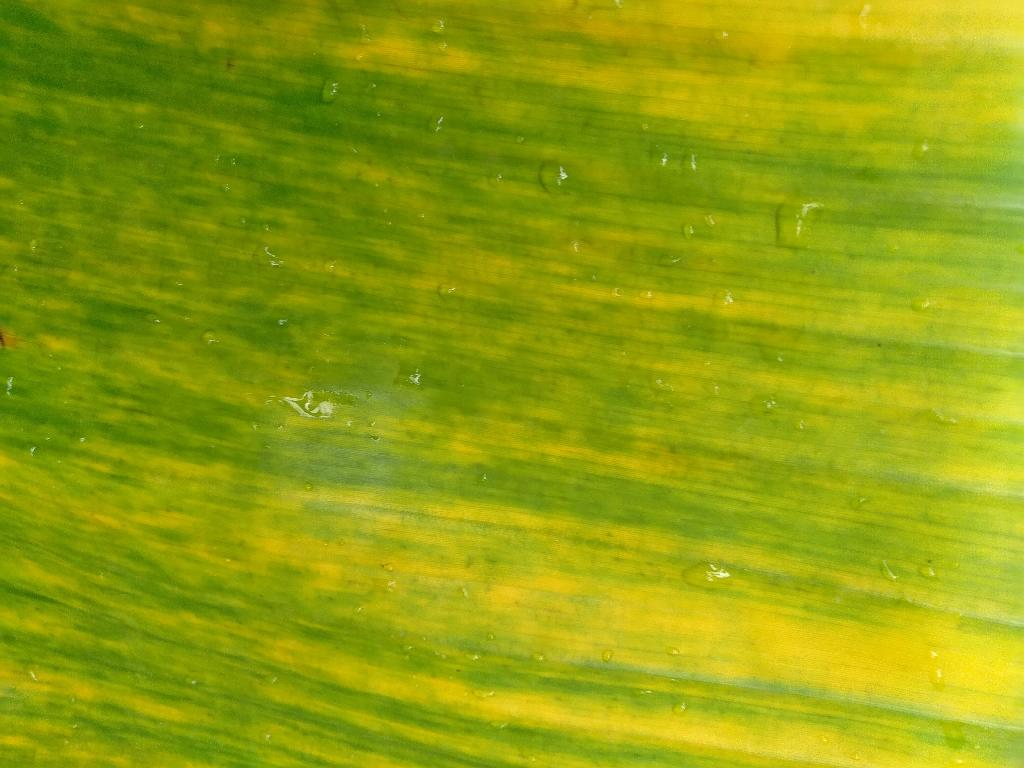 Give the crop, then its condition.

banana, fusarium wilt race 1
